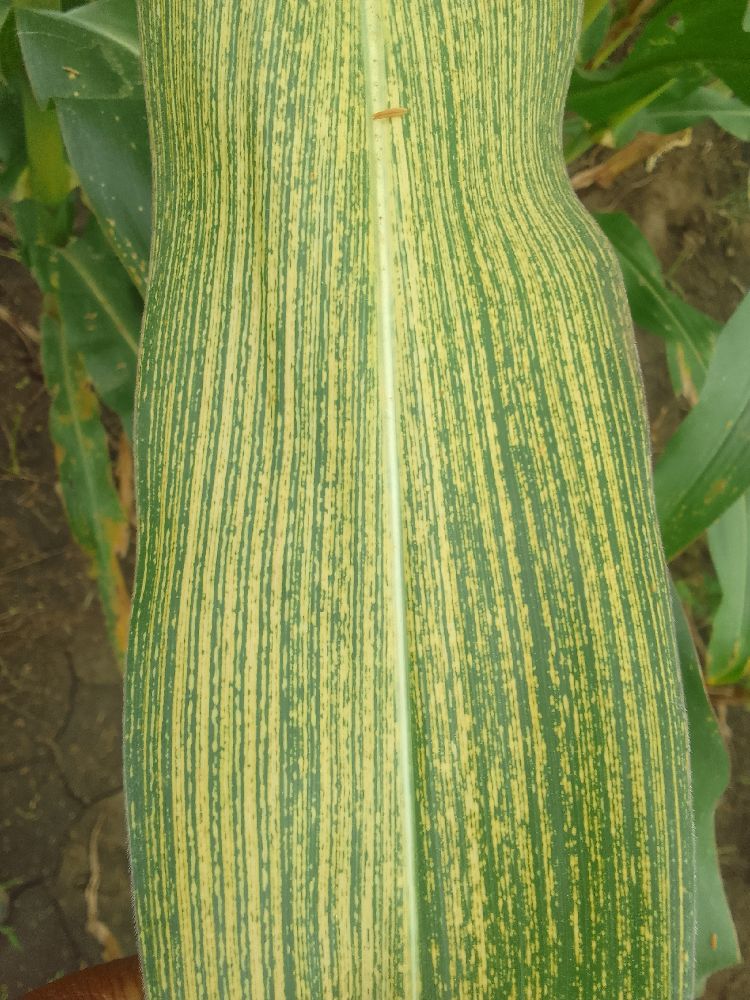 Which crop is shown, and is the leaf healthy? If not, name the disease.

maize, maize streak virus
